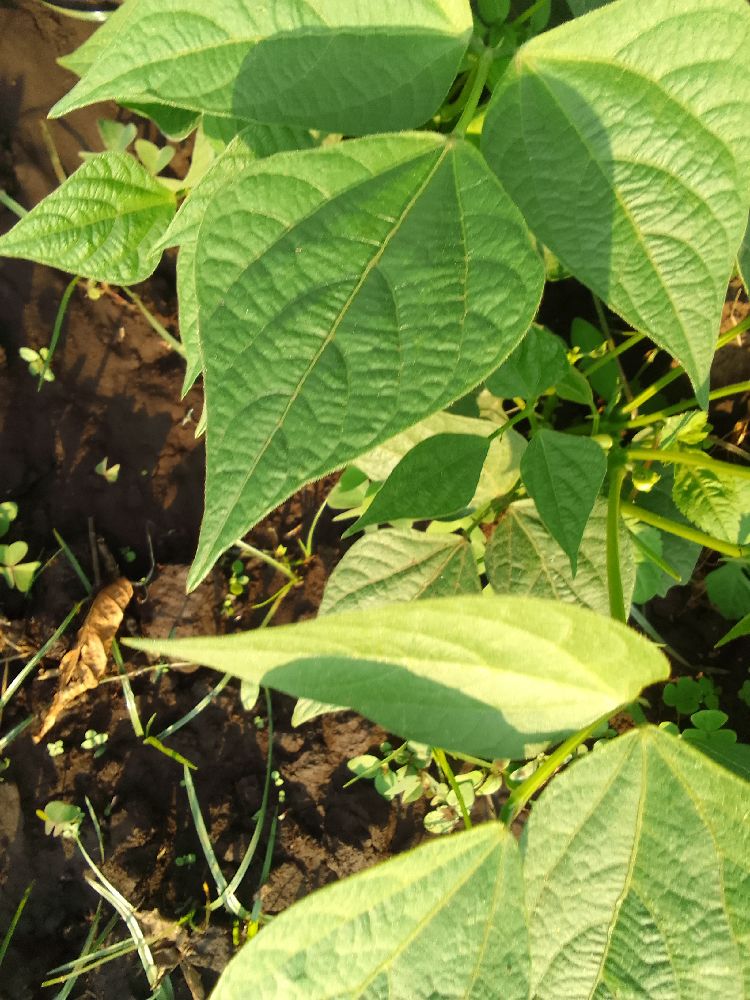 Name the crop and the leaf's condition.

common bean, healthy
